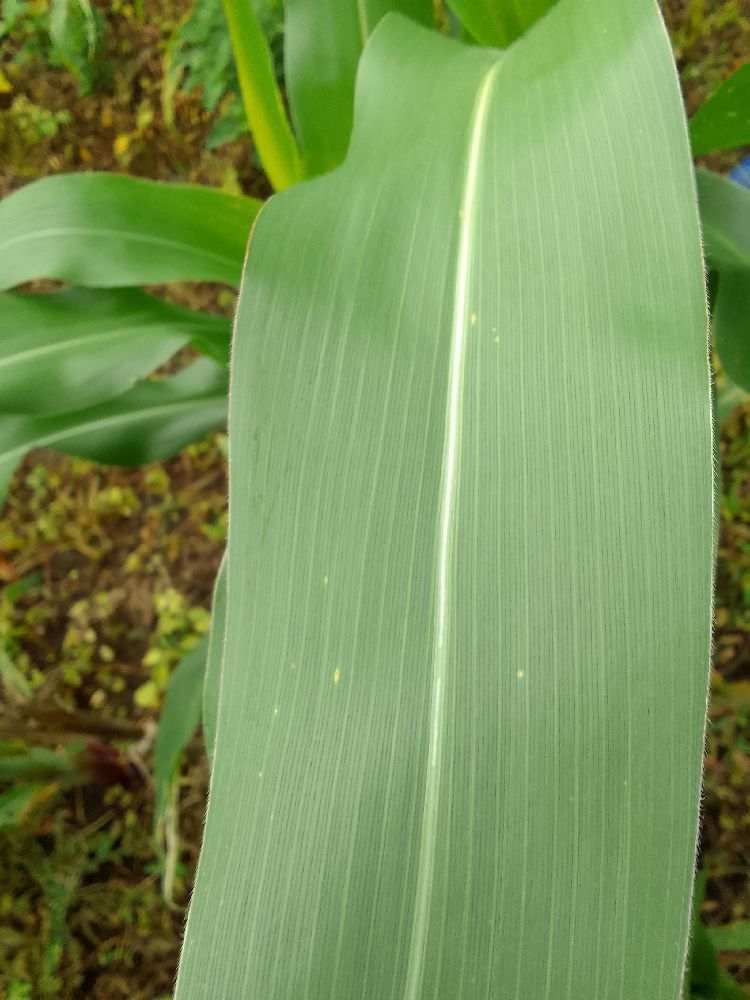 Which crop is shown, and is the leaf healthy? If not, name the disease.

maize, healthy
